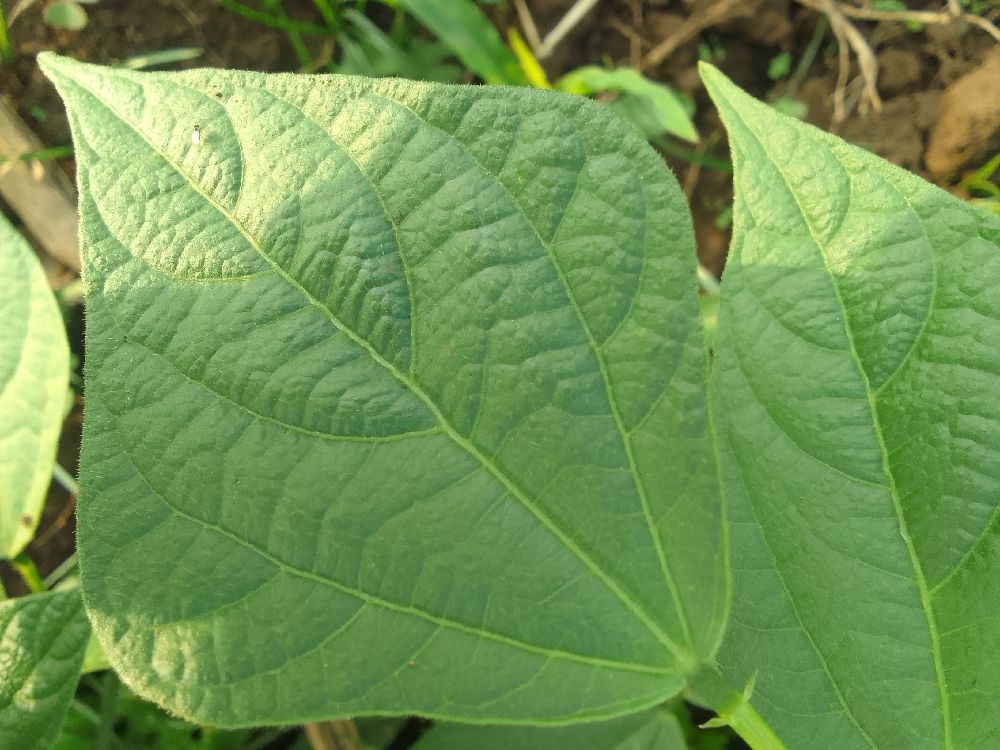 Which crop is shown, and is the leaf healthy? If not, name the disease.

common bean, healthy
